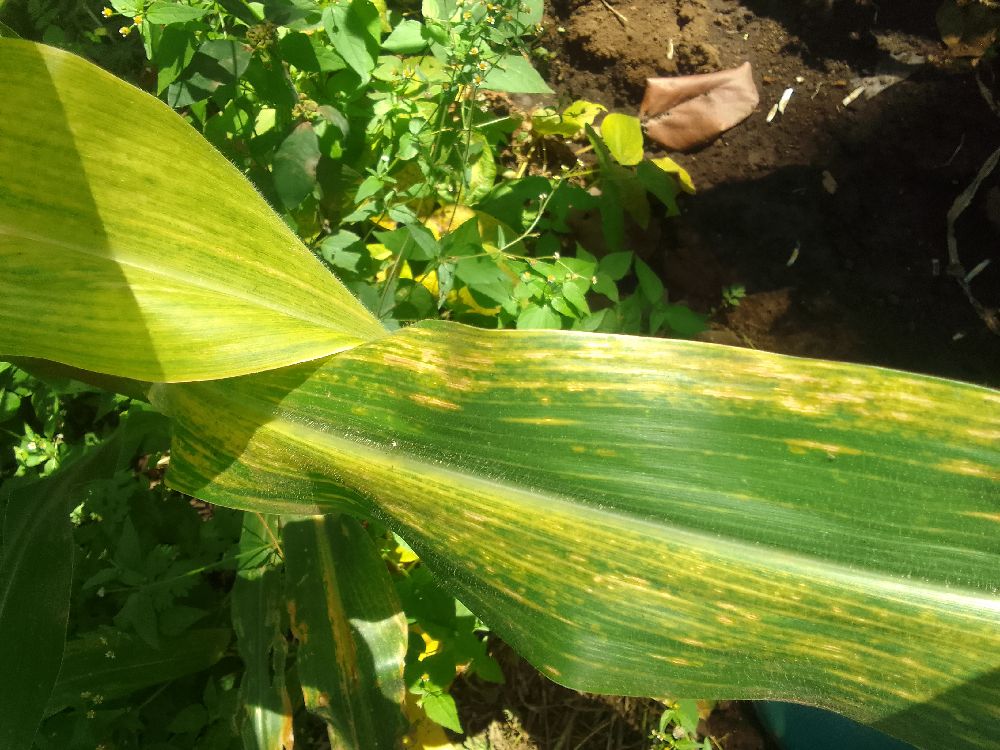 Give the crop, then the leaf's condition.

maize, maize lethal necrosis
